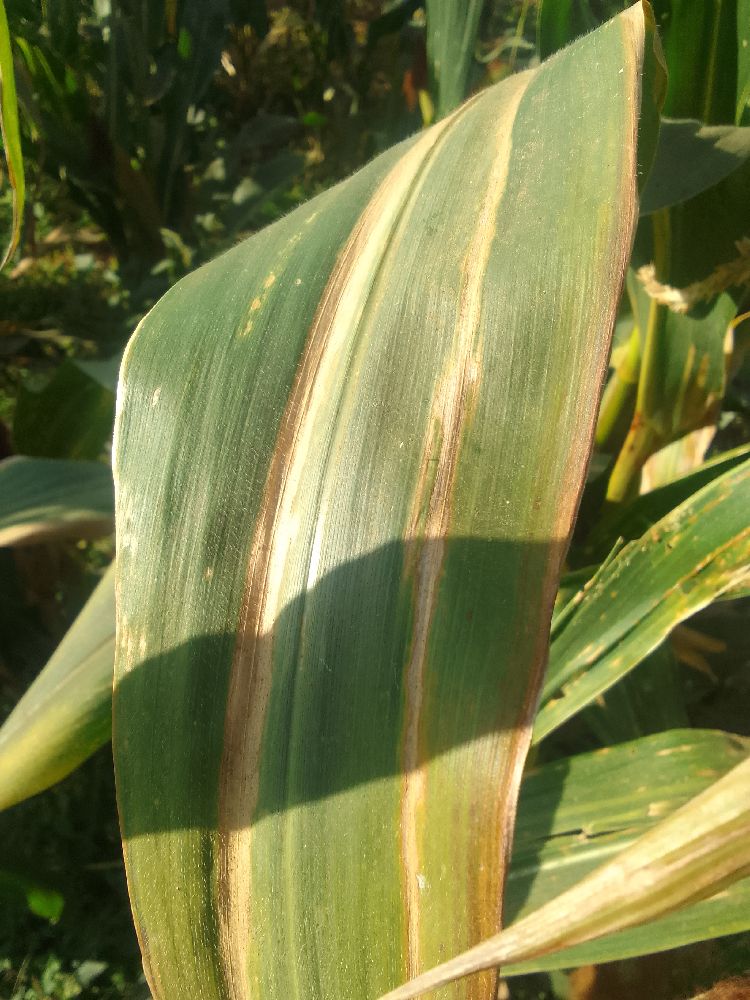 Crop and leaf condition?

maize, maize lethal necrosis
